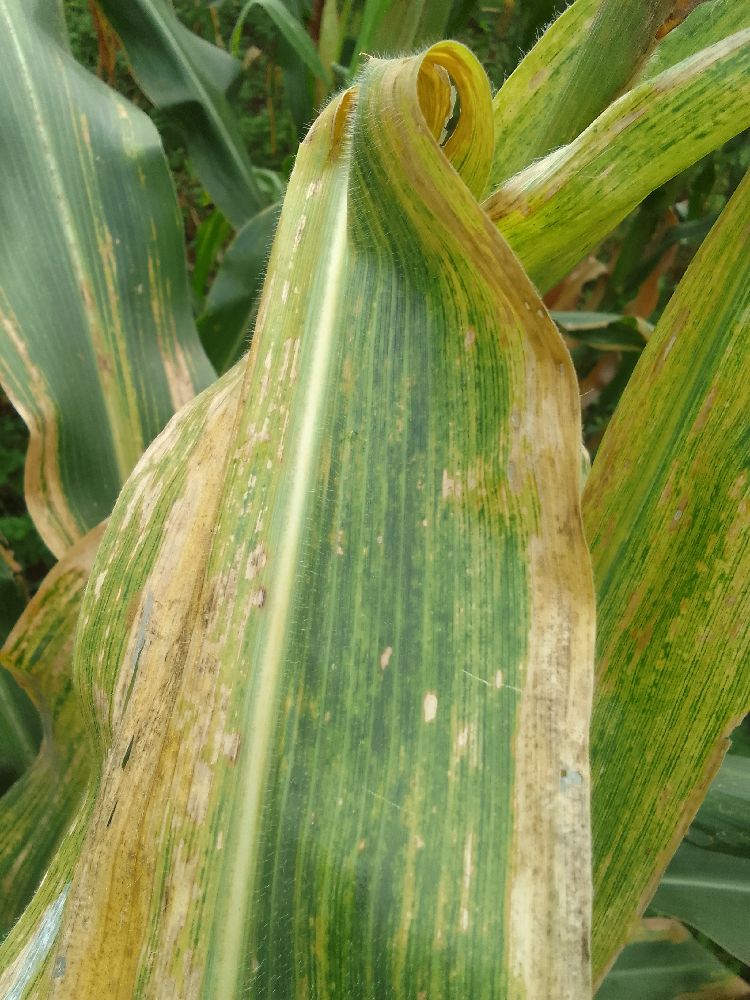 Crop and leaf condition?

maize, maize lethal necrosis
